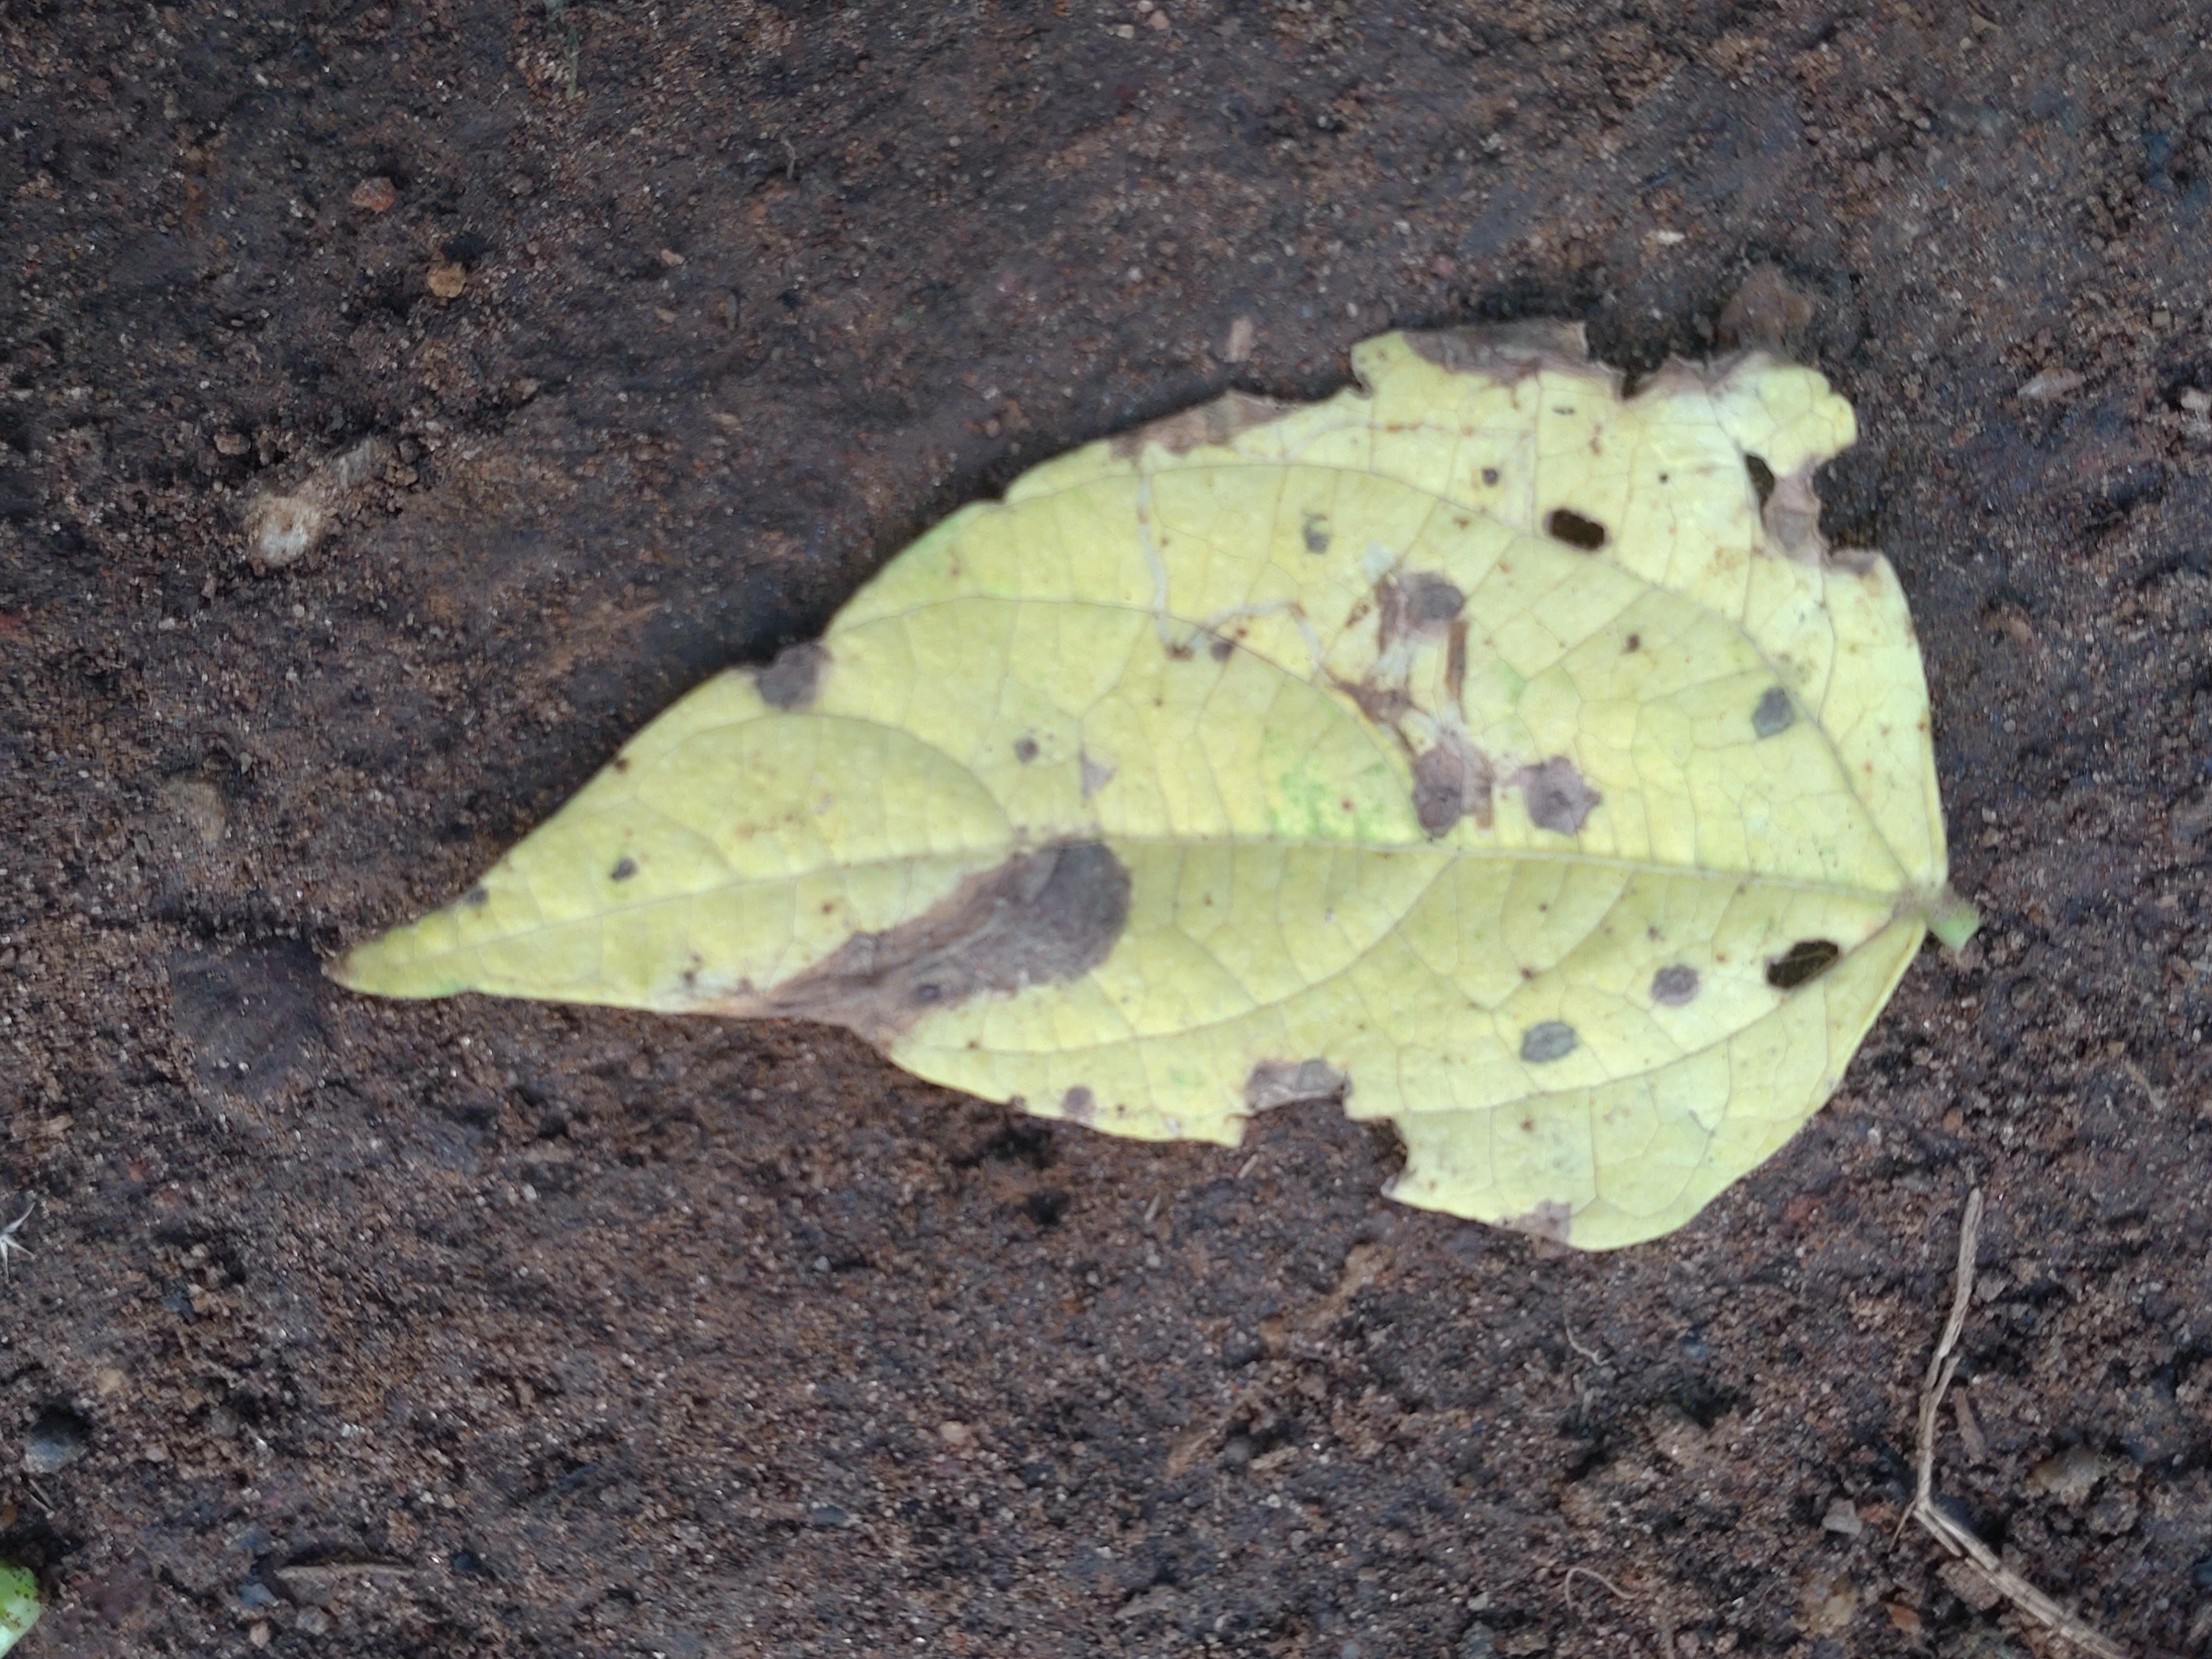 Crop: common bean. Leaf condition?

anthracnose
